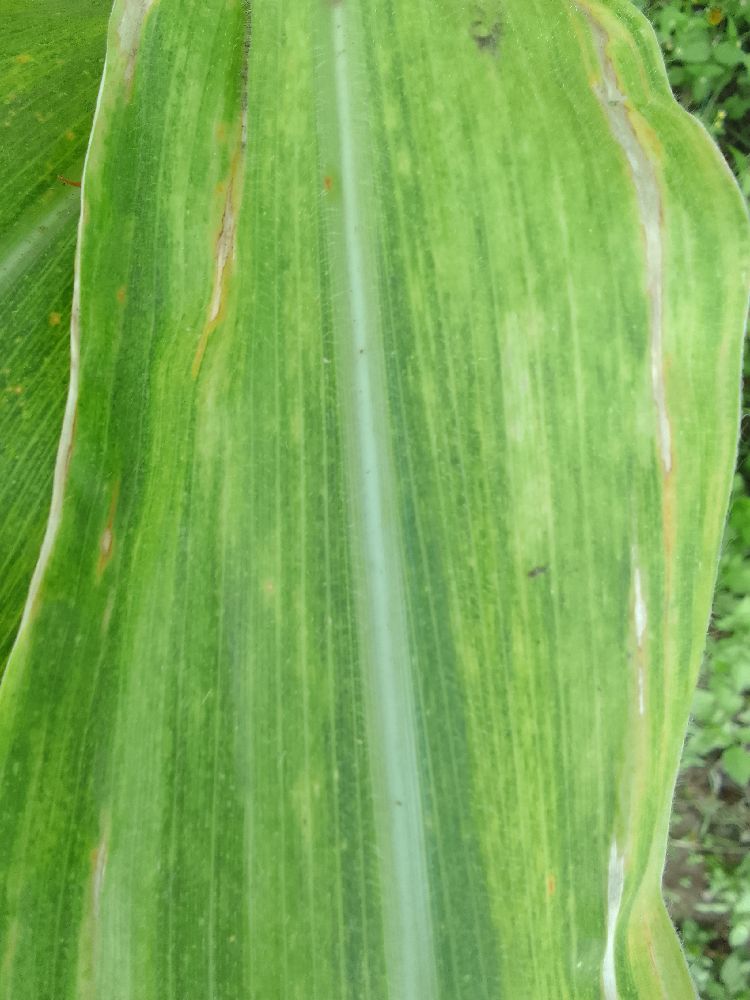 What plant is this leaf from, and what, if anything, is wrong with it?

maize, maize lethal necrosis
